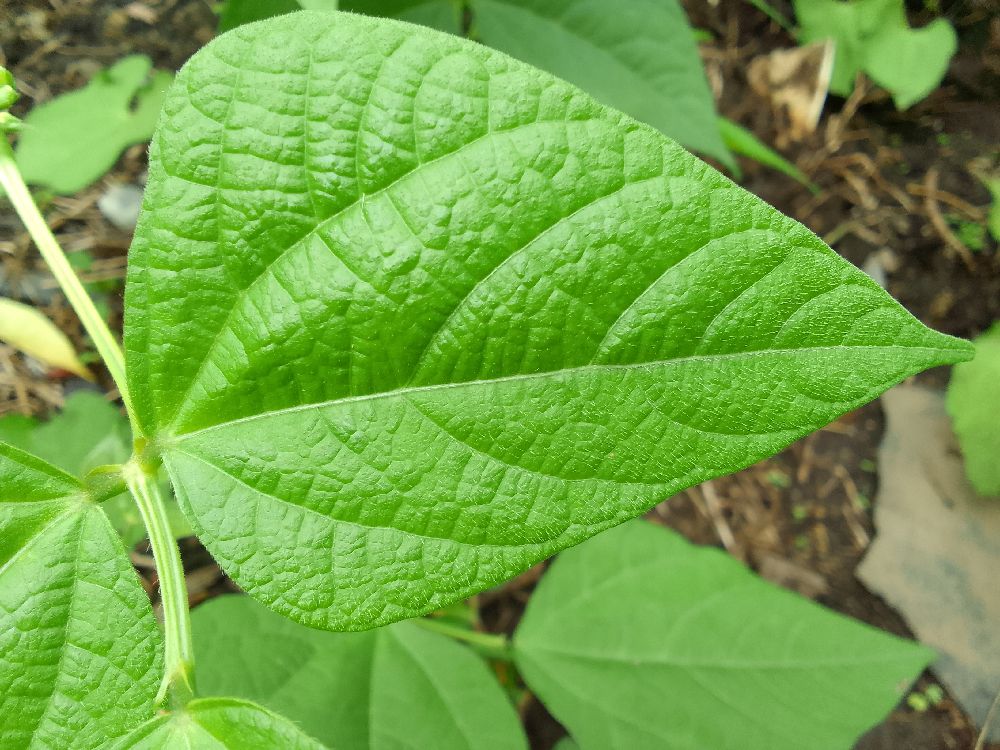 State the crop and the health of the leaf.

common bean, healthy
